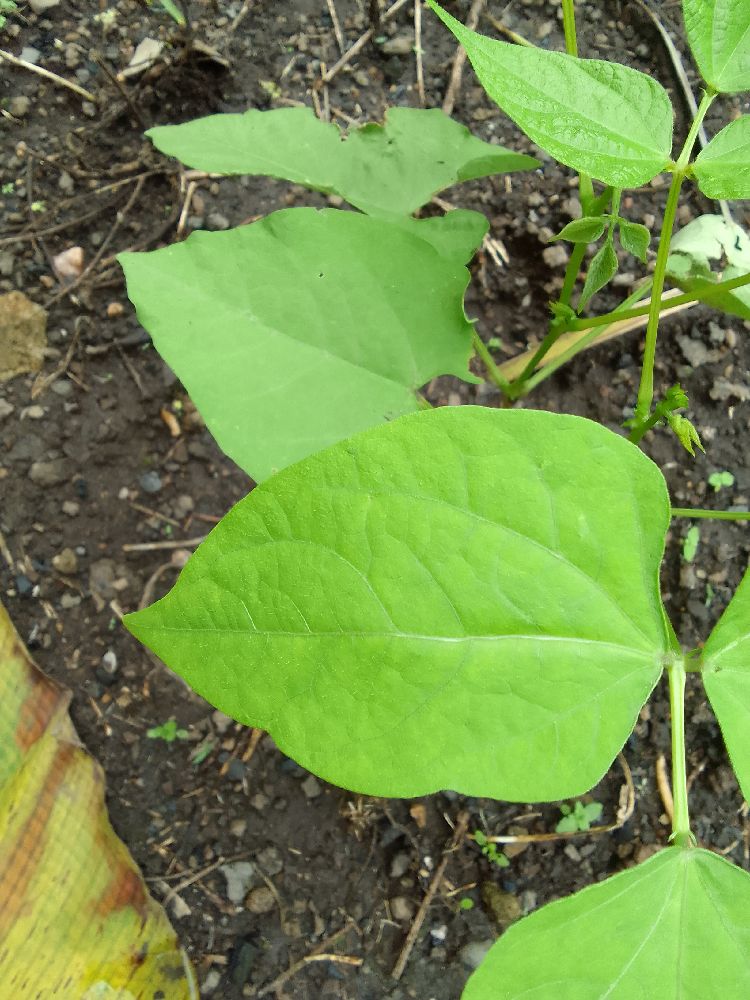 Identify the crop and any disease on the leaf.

common bean, healthy
